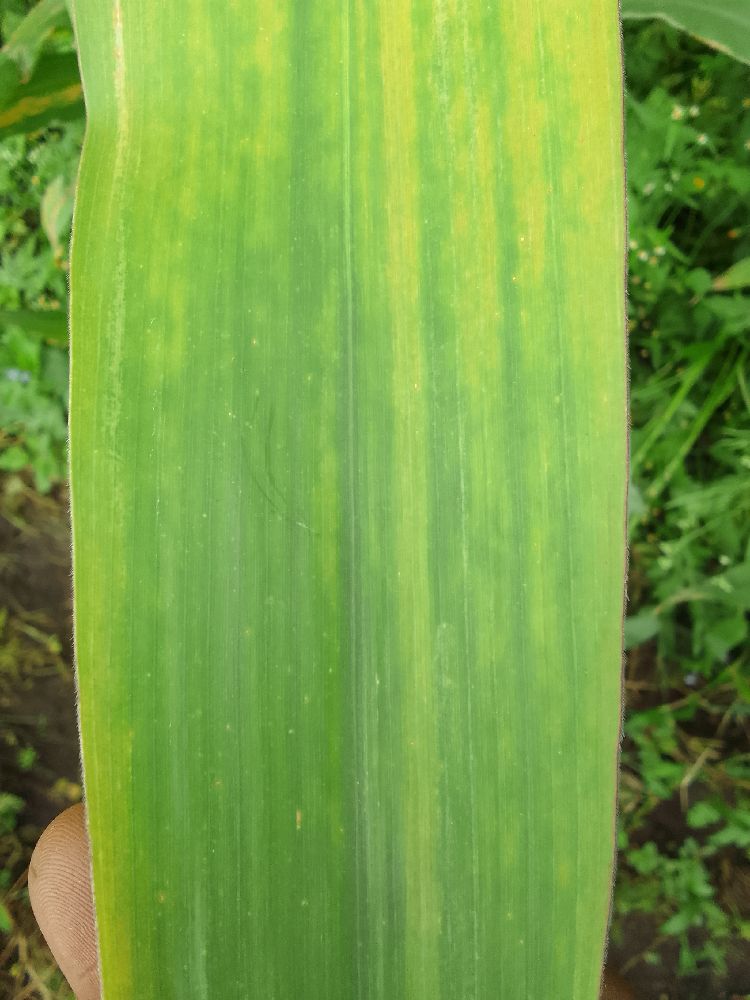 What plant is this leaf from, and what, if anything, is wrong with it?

maize, maize lethal necrosis
